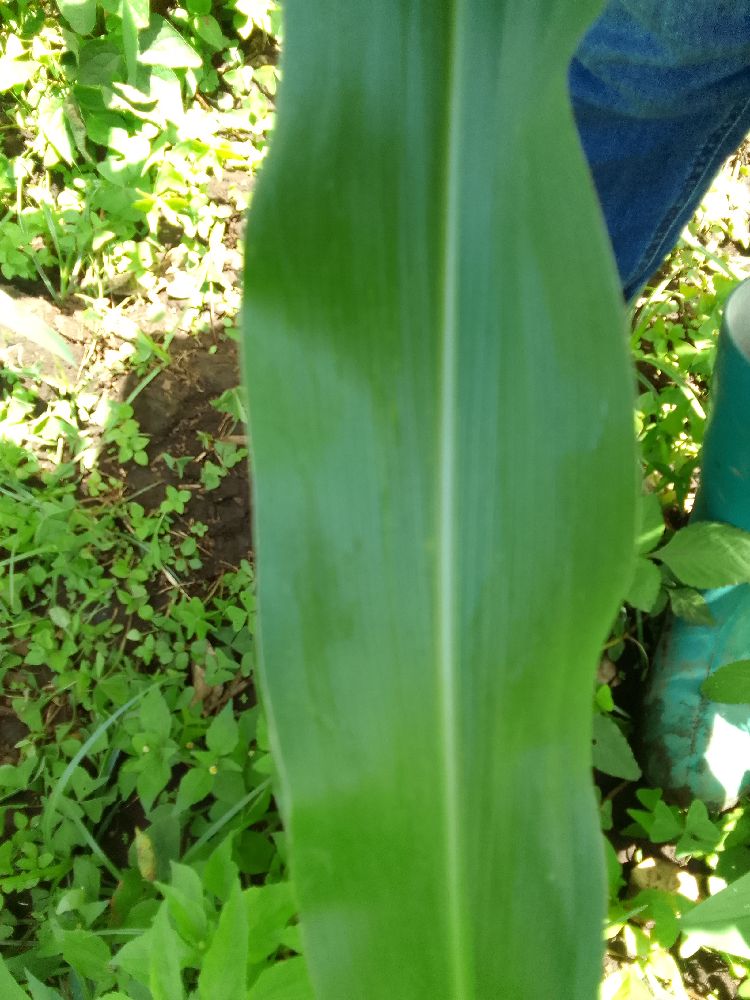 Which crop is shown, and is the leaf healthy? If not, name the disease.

maize, healthy
